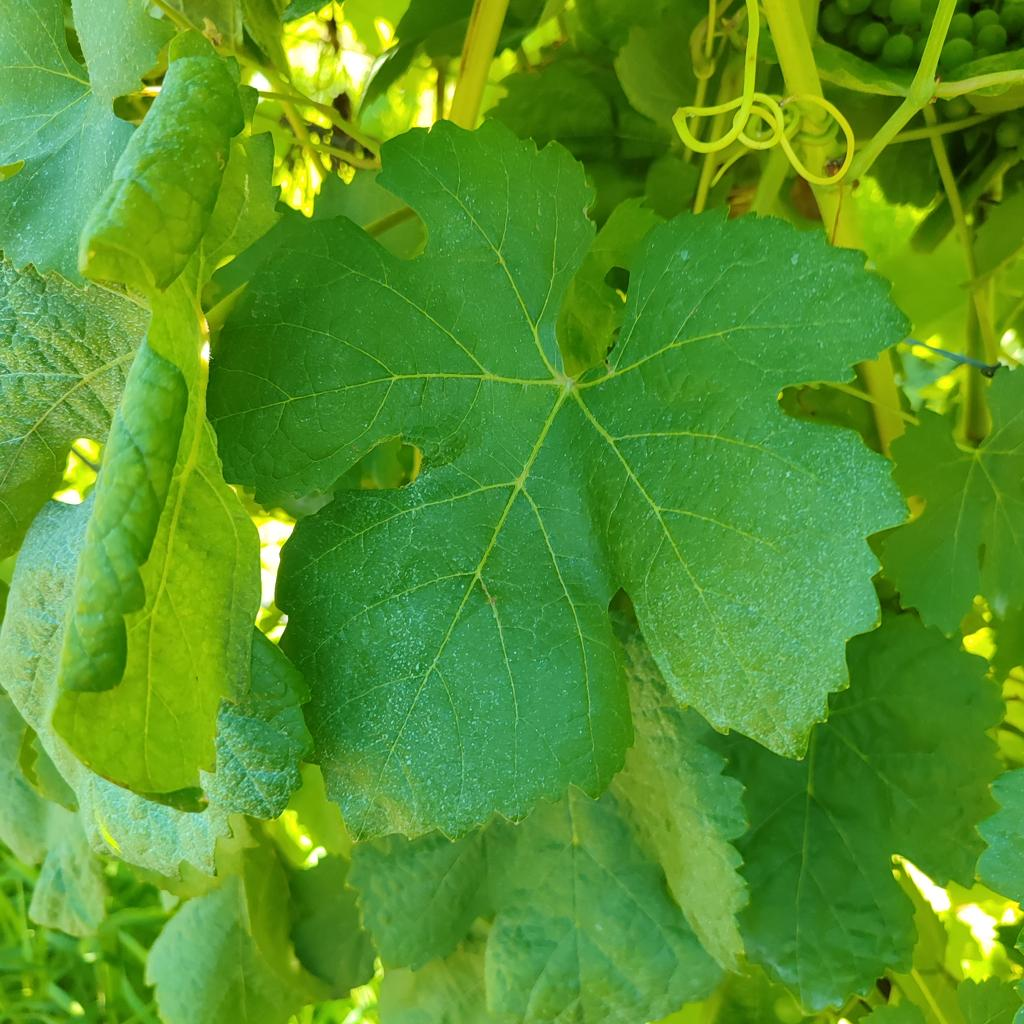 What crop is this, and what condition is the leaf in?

grapevine, healthy
